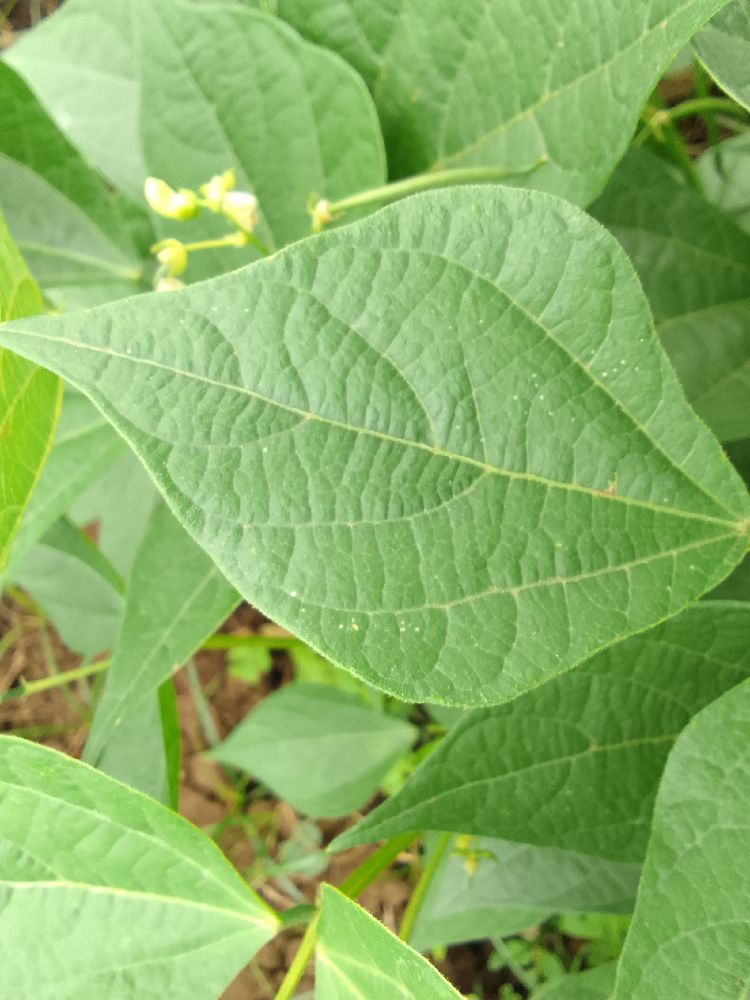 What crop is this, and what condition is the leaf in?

common bean, healthy
